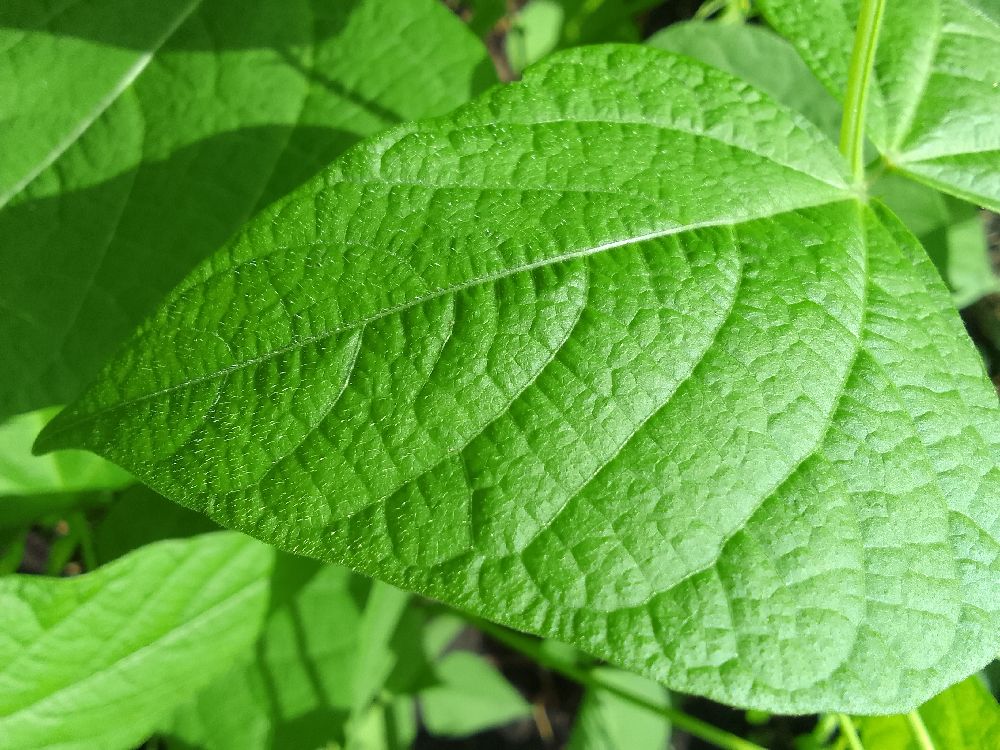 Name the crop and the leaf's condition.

common bean, healthy
